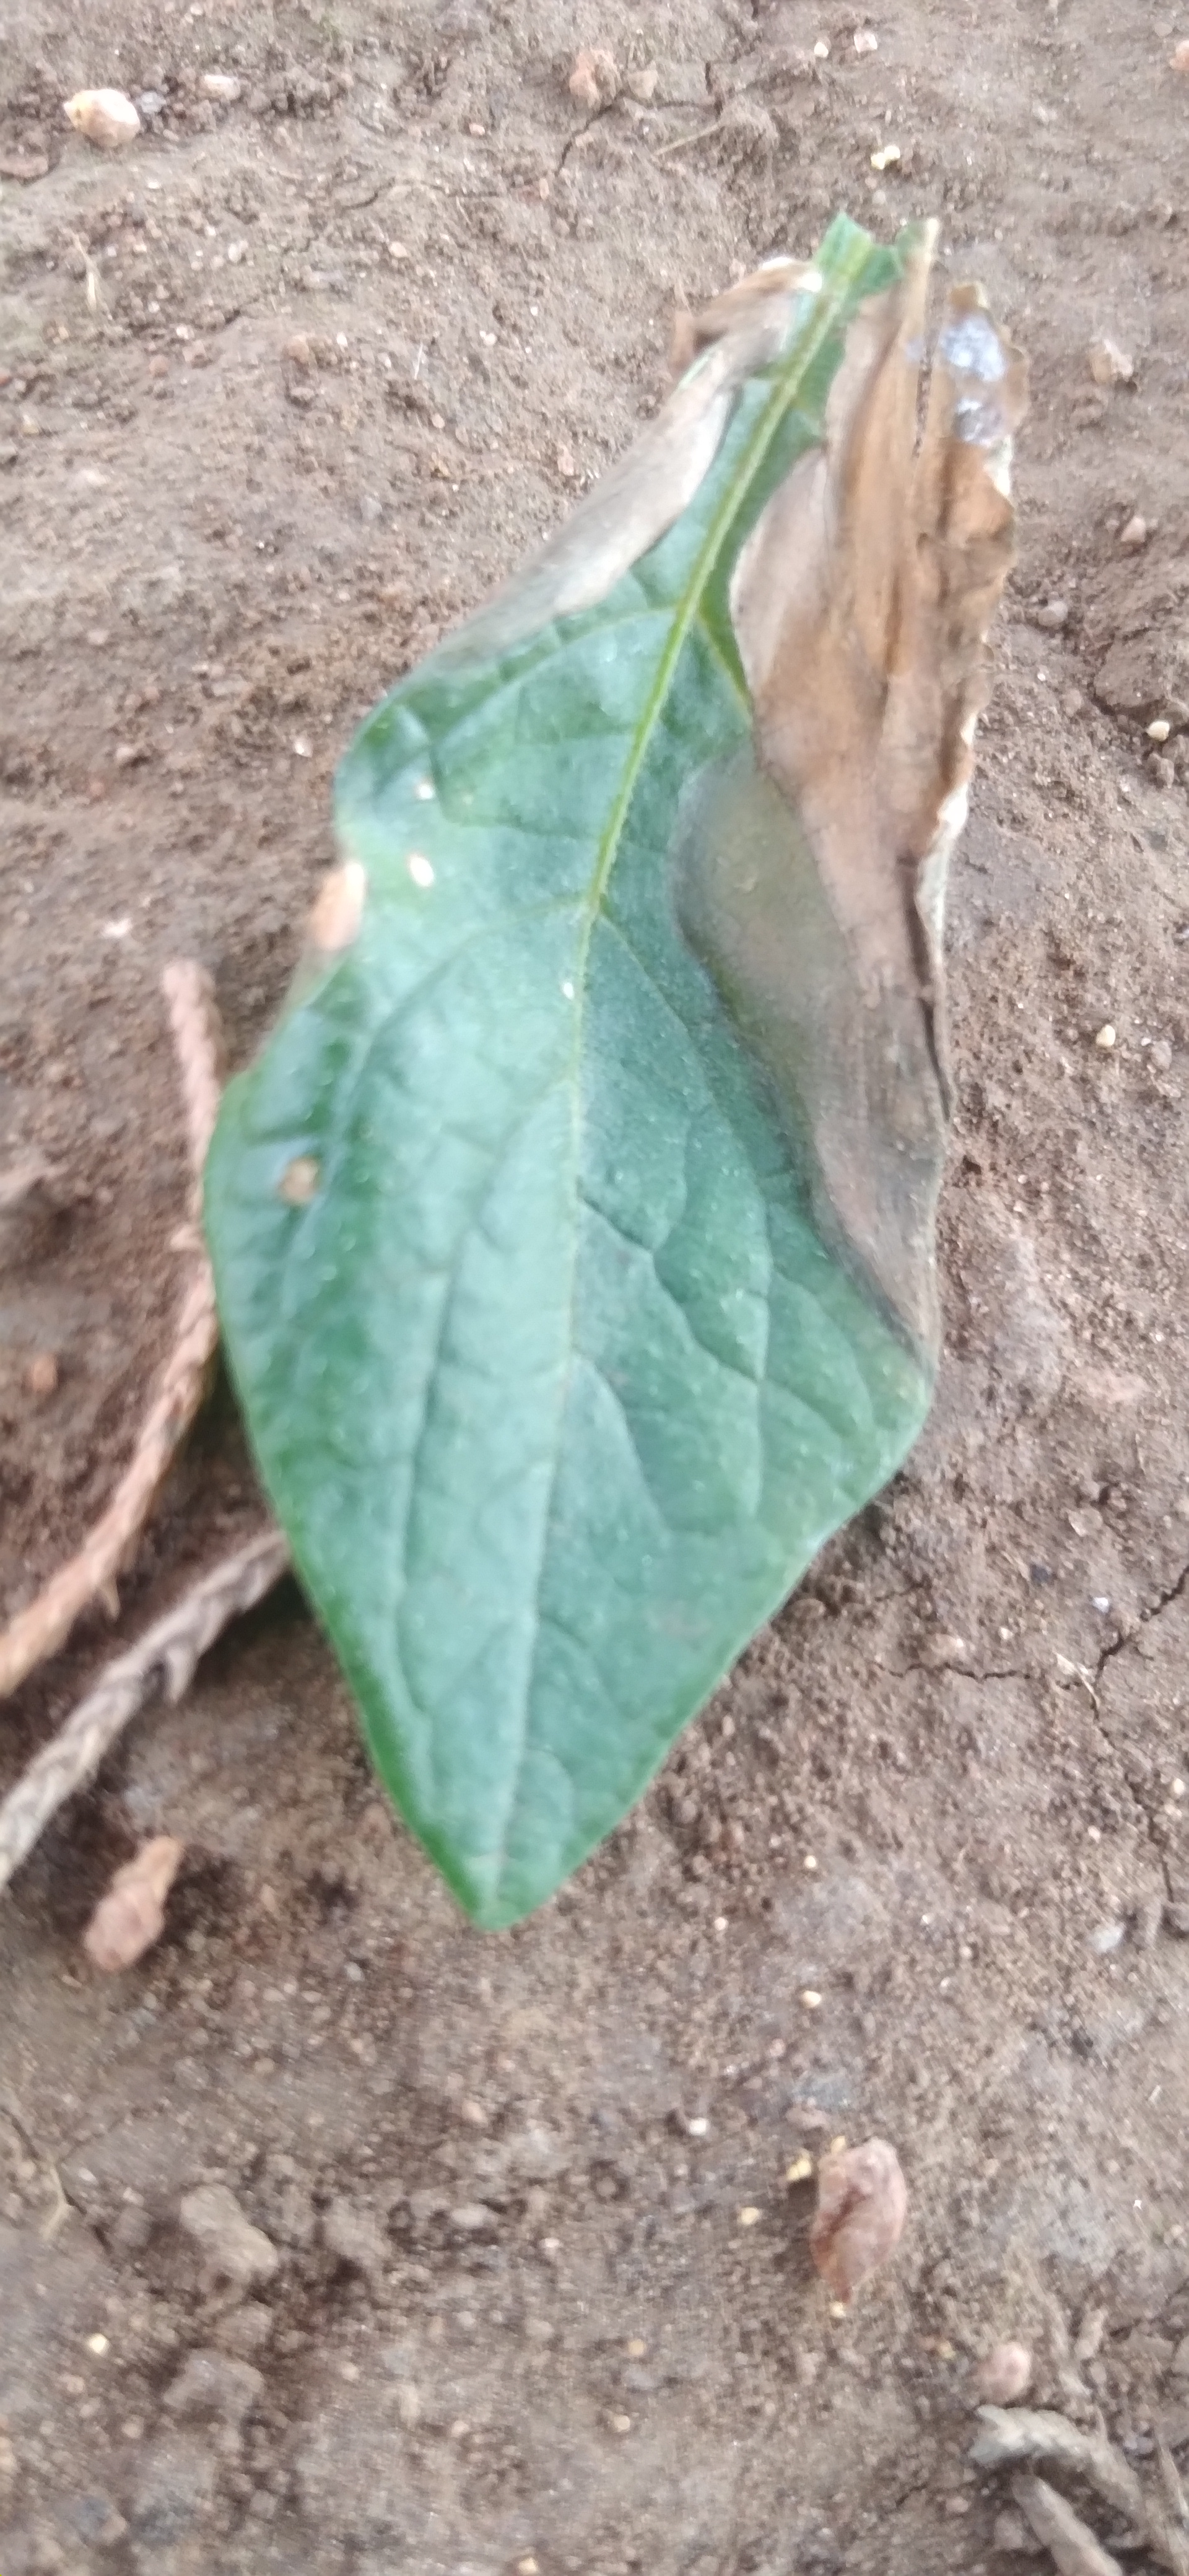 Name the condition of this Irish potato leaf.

early blight
